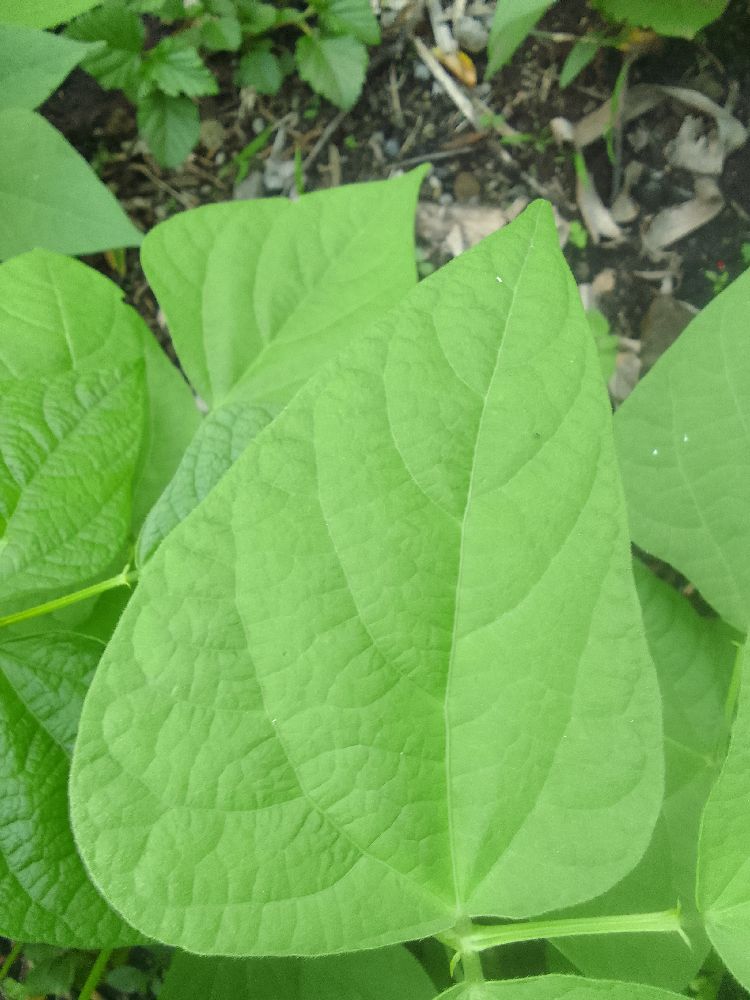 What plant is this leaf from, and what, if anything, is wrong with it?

common bean, healthy
